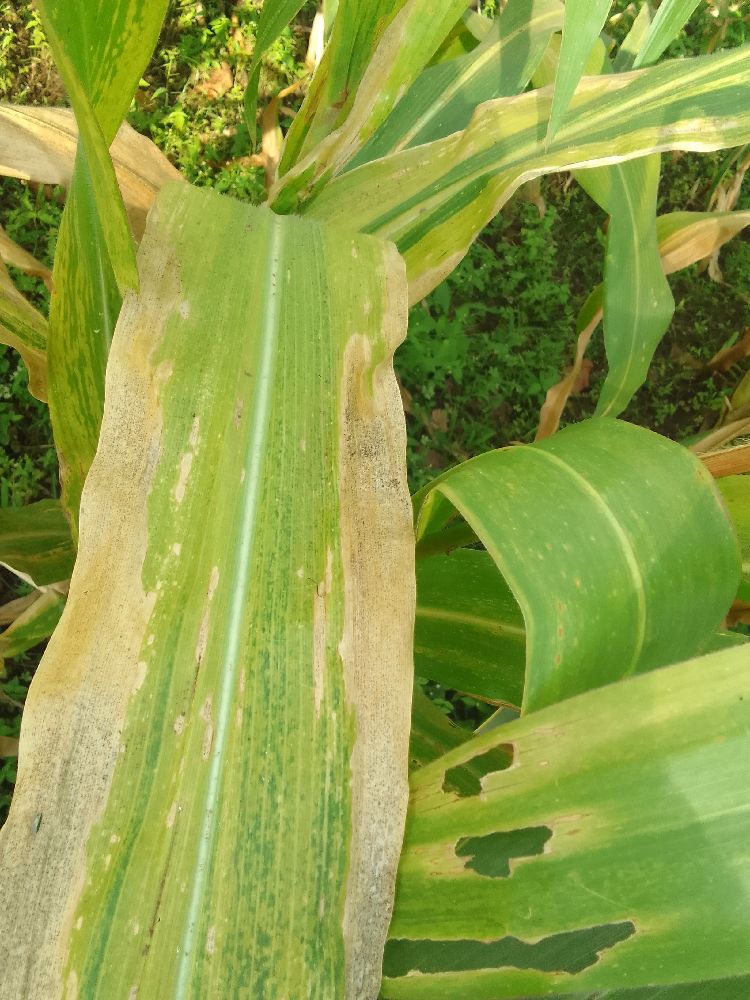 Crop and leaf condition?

maize, maize lethal necrosis
